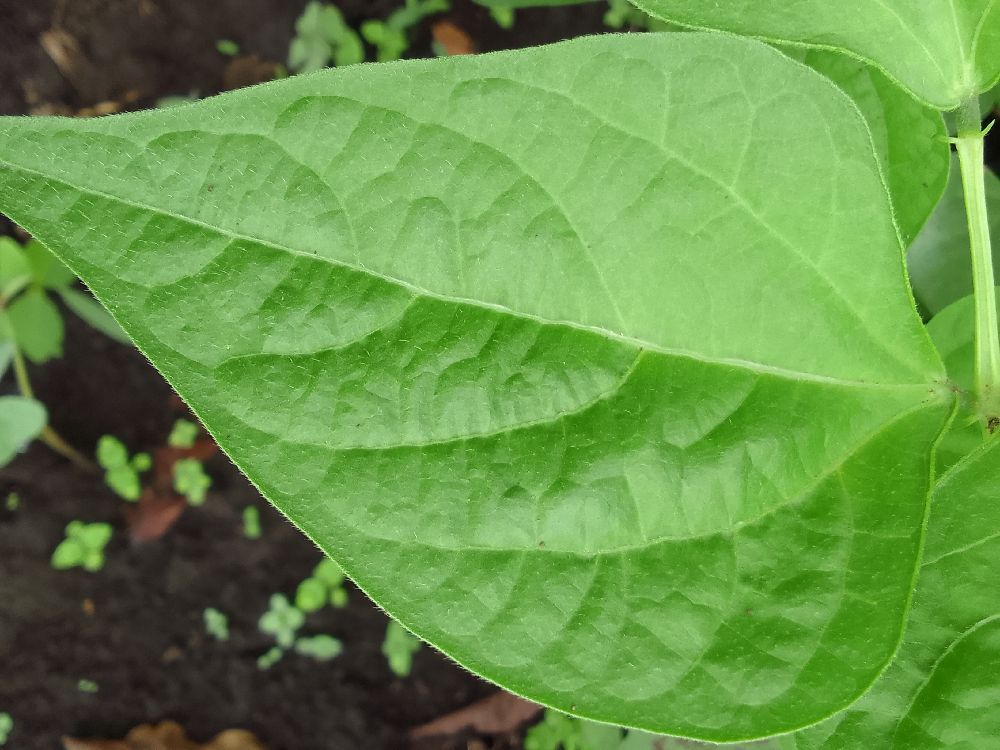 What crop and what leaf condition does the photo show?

common bean, healthy
